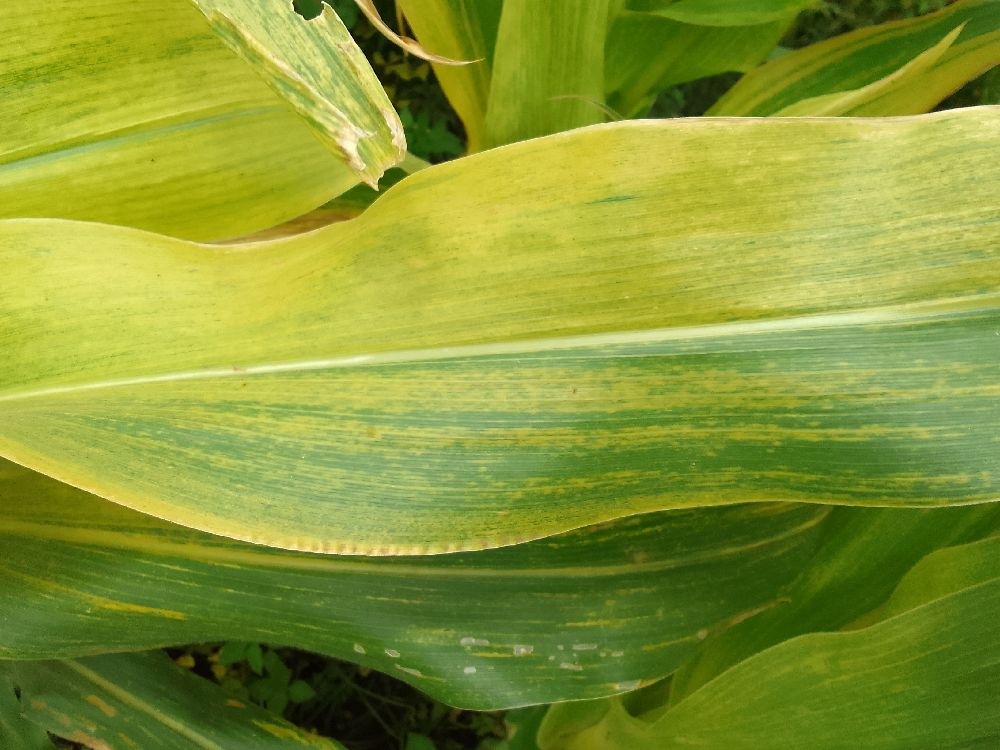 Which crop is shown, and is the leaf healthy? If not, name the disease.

maize, maize lethal necrosis
